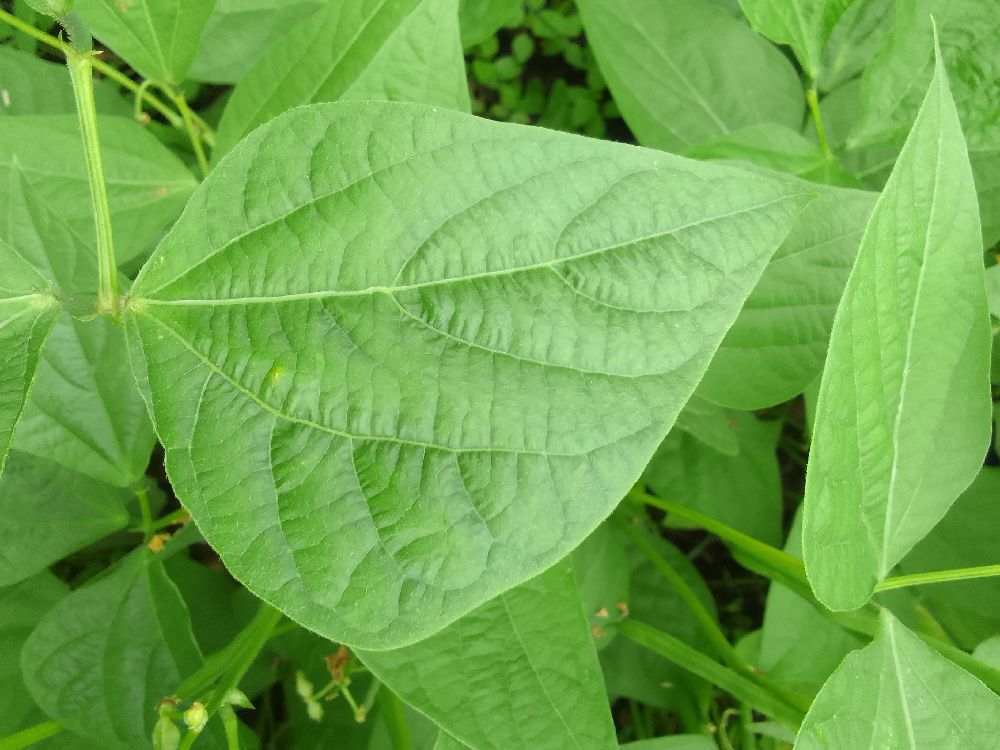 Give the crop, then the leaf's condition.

common bean, healthy
